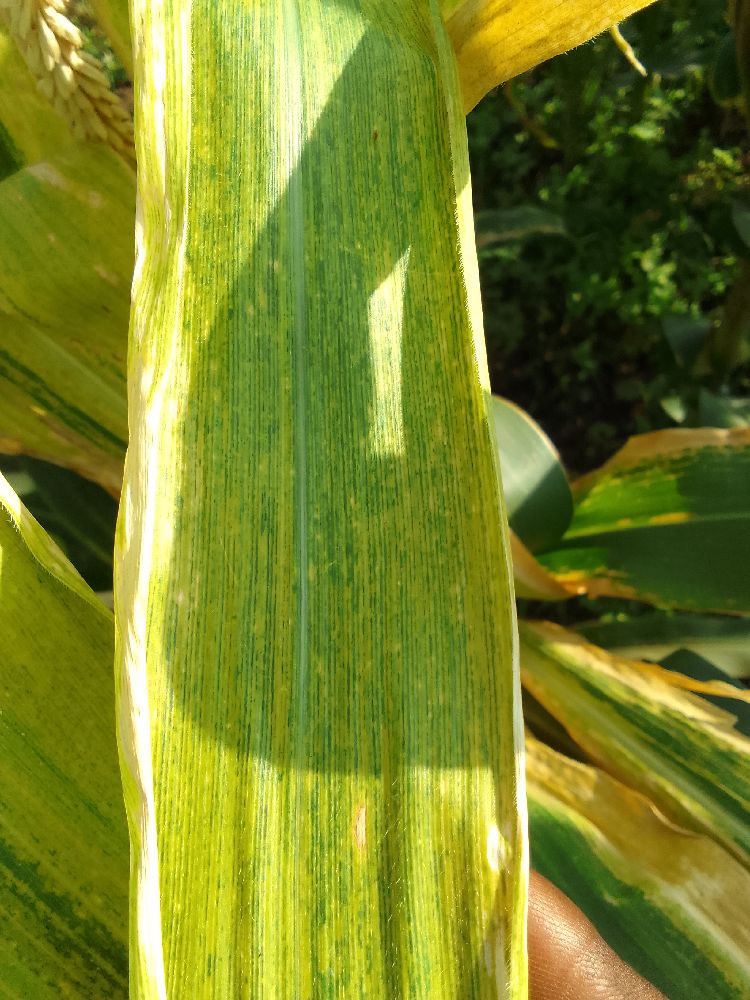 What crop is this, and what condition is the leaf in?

maize, maize lethal necrosis
